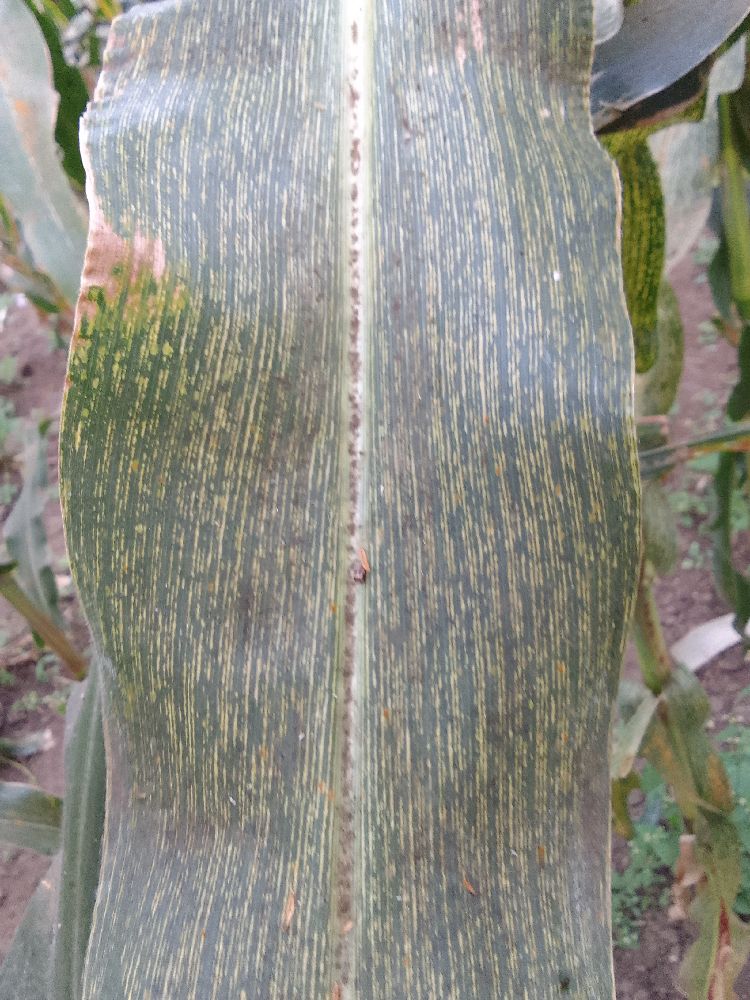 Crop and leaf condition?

maize, maize streak virus
